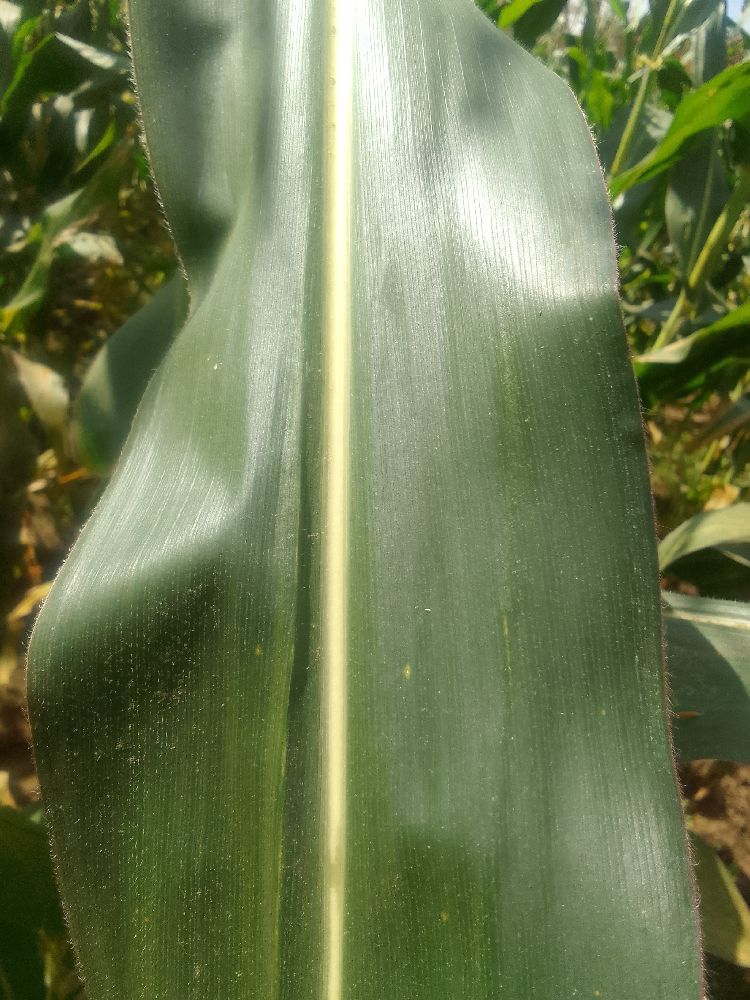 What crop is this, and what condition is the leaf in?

maize, healthy
